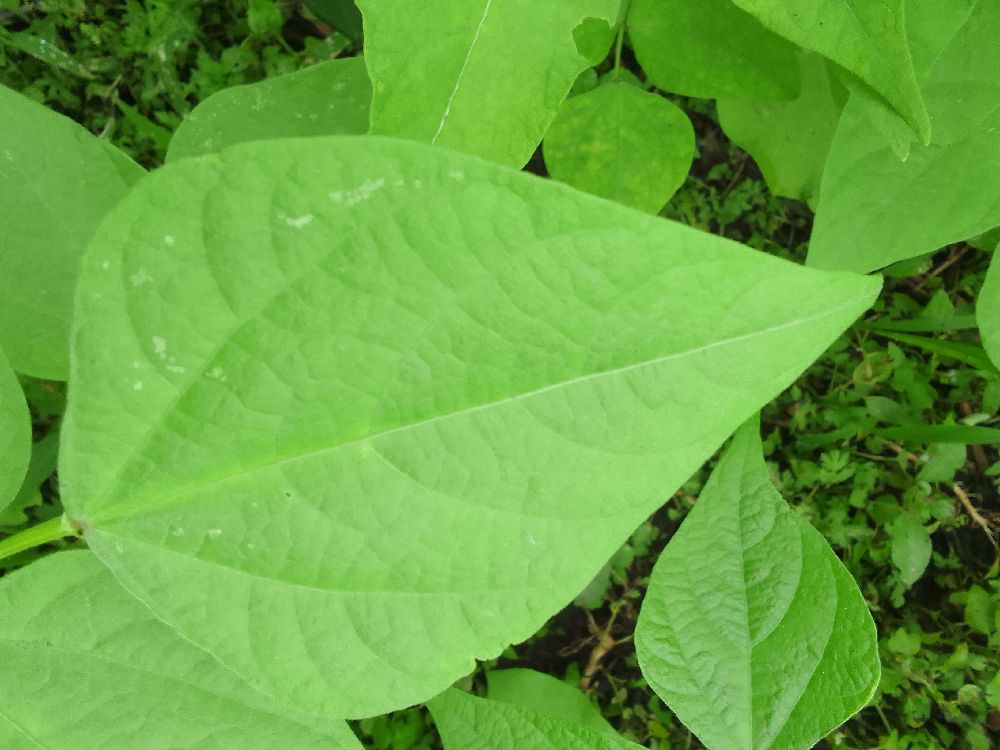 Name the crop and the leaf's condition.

common bean, healthy
